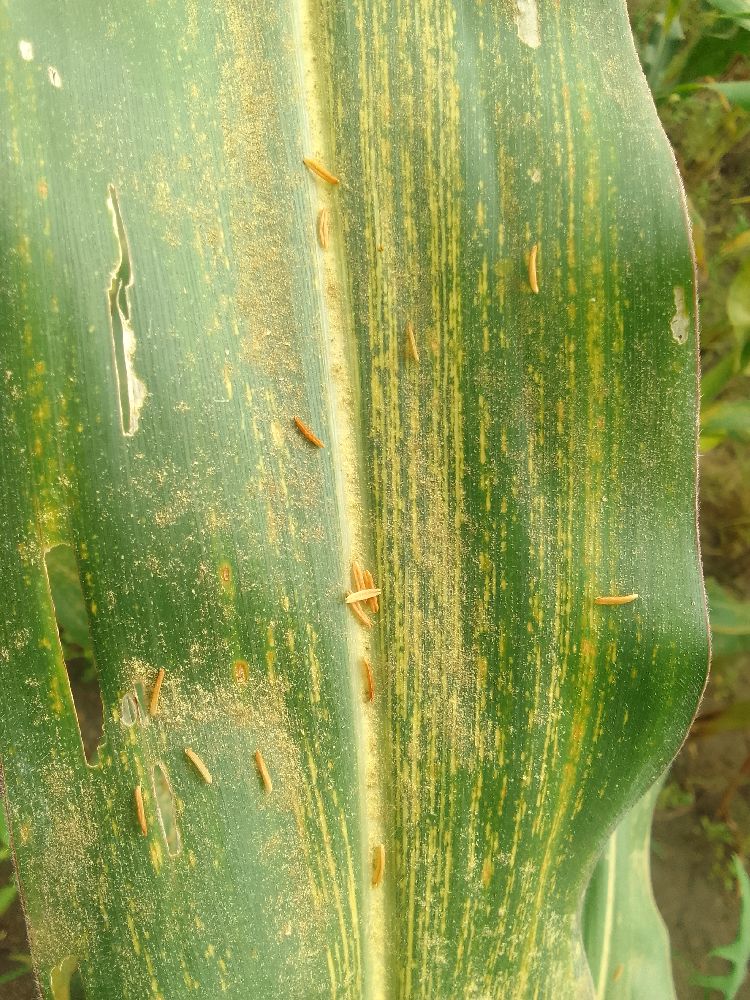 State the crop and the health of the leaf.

maize, maize streak virus
